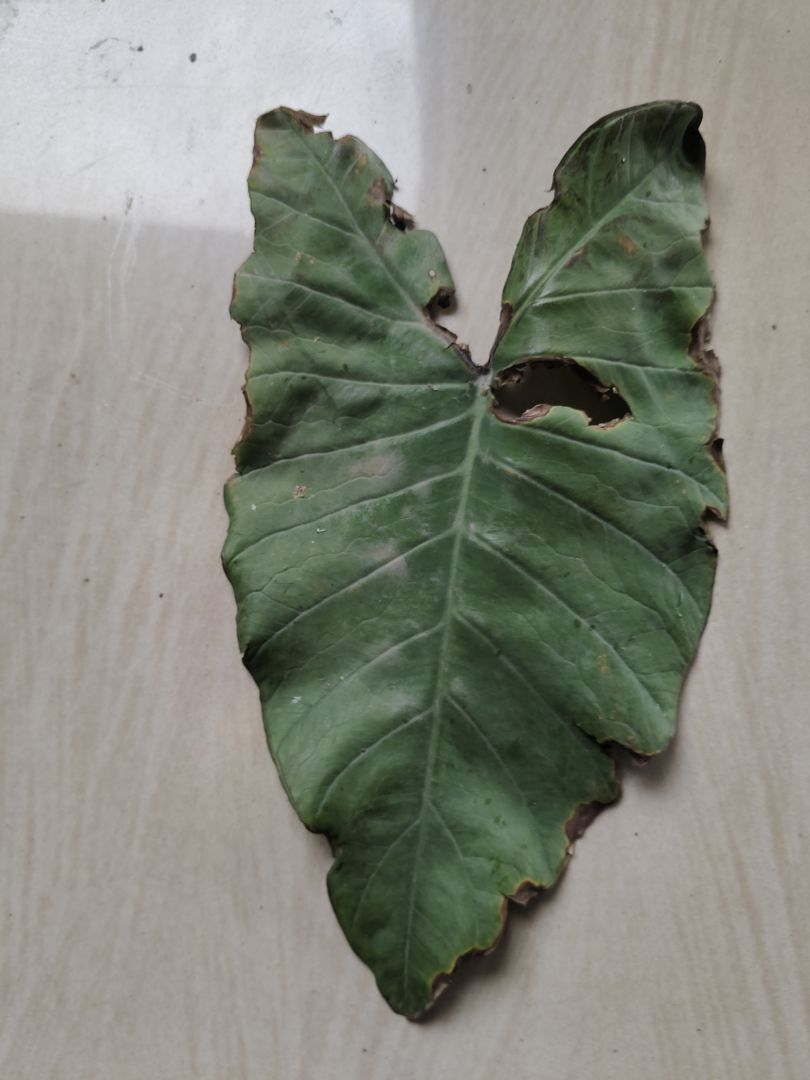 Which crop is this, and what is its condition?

taro, leaf blight
